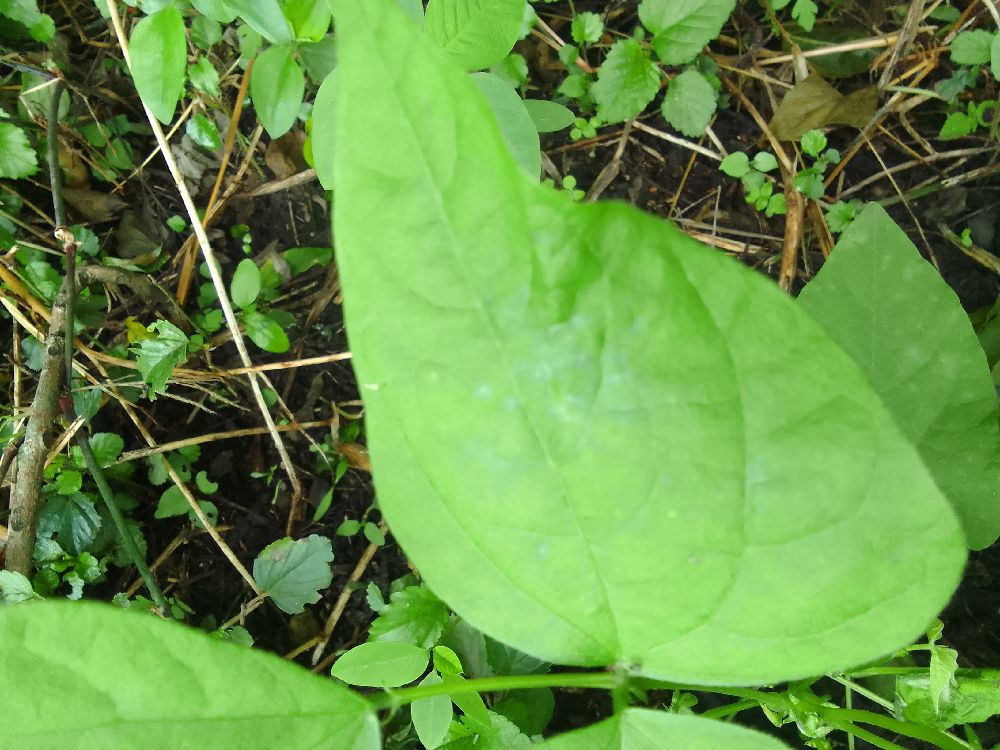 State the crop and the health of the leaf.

common bean, healthy
